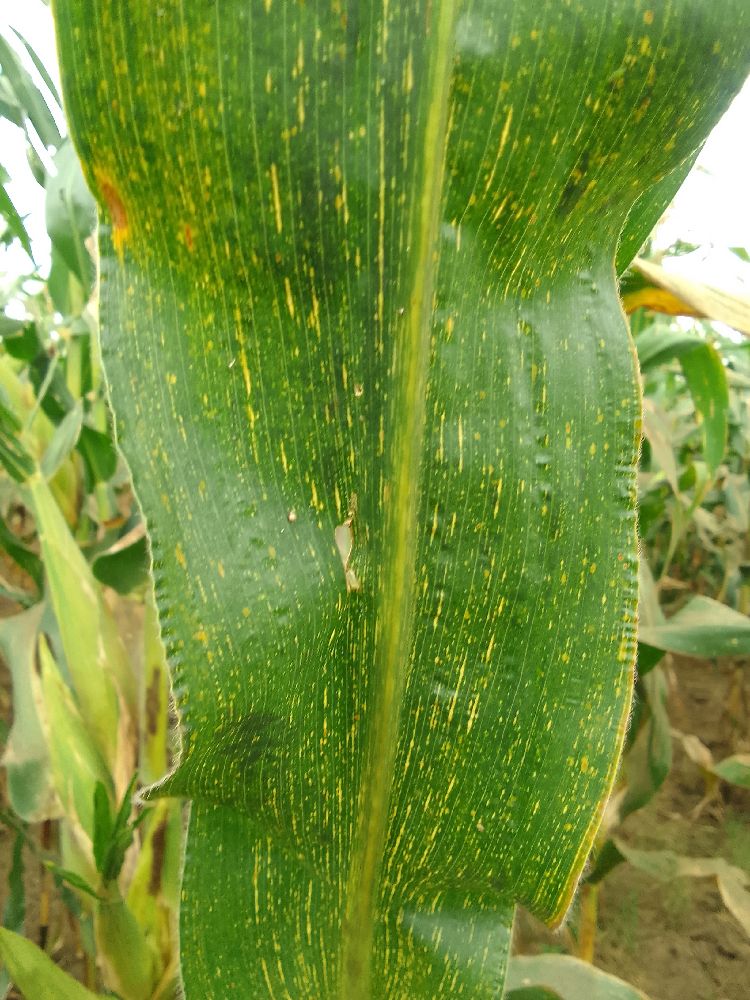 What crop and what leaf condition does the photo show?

maize, maize streak virus
